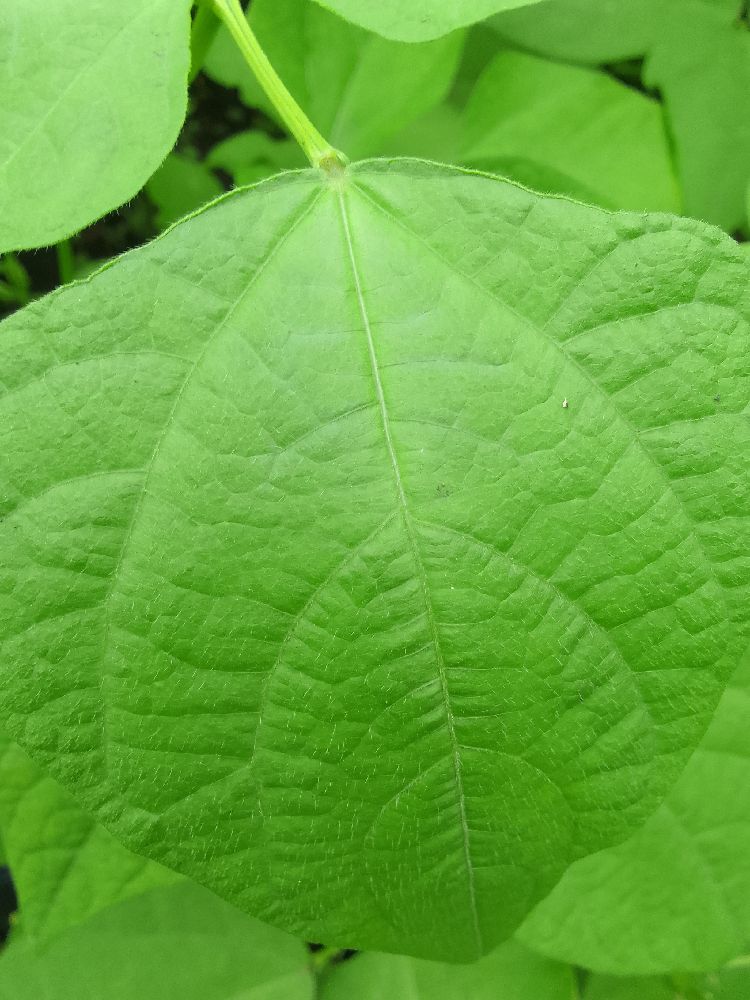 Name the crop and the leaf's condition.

common bean, healthy
